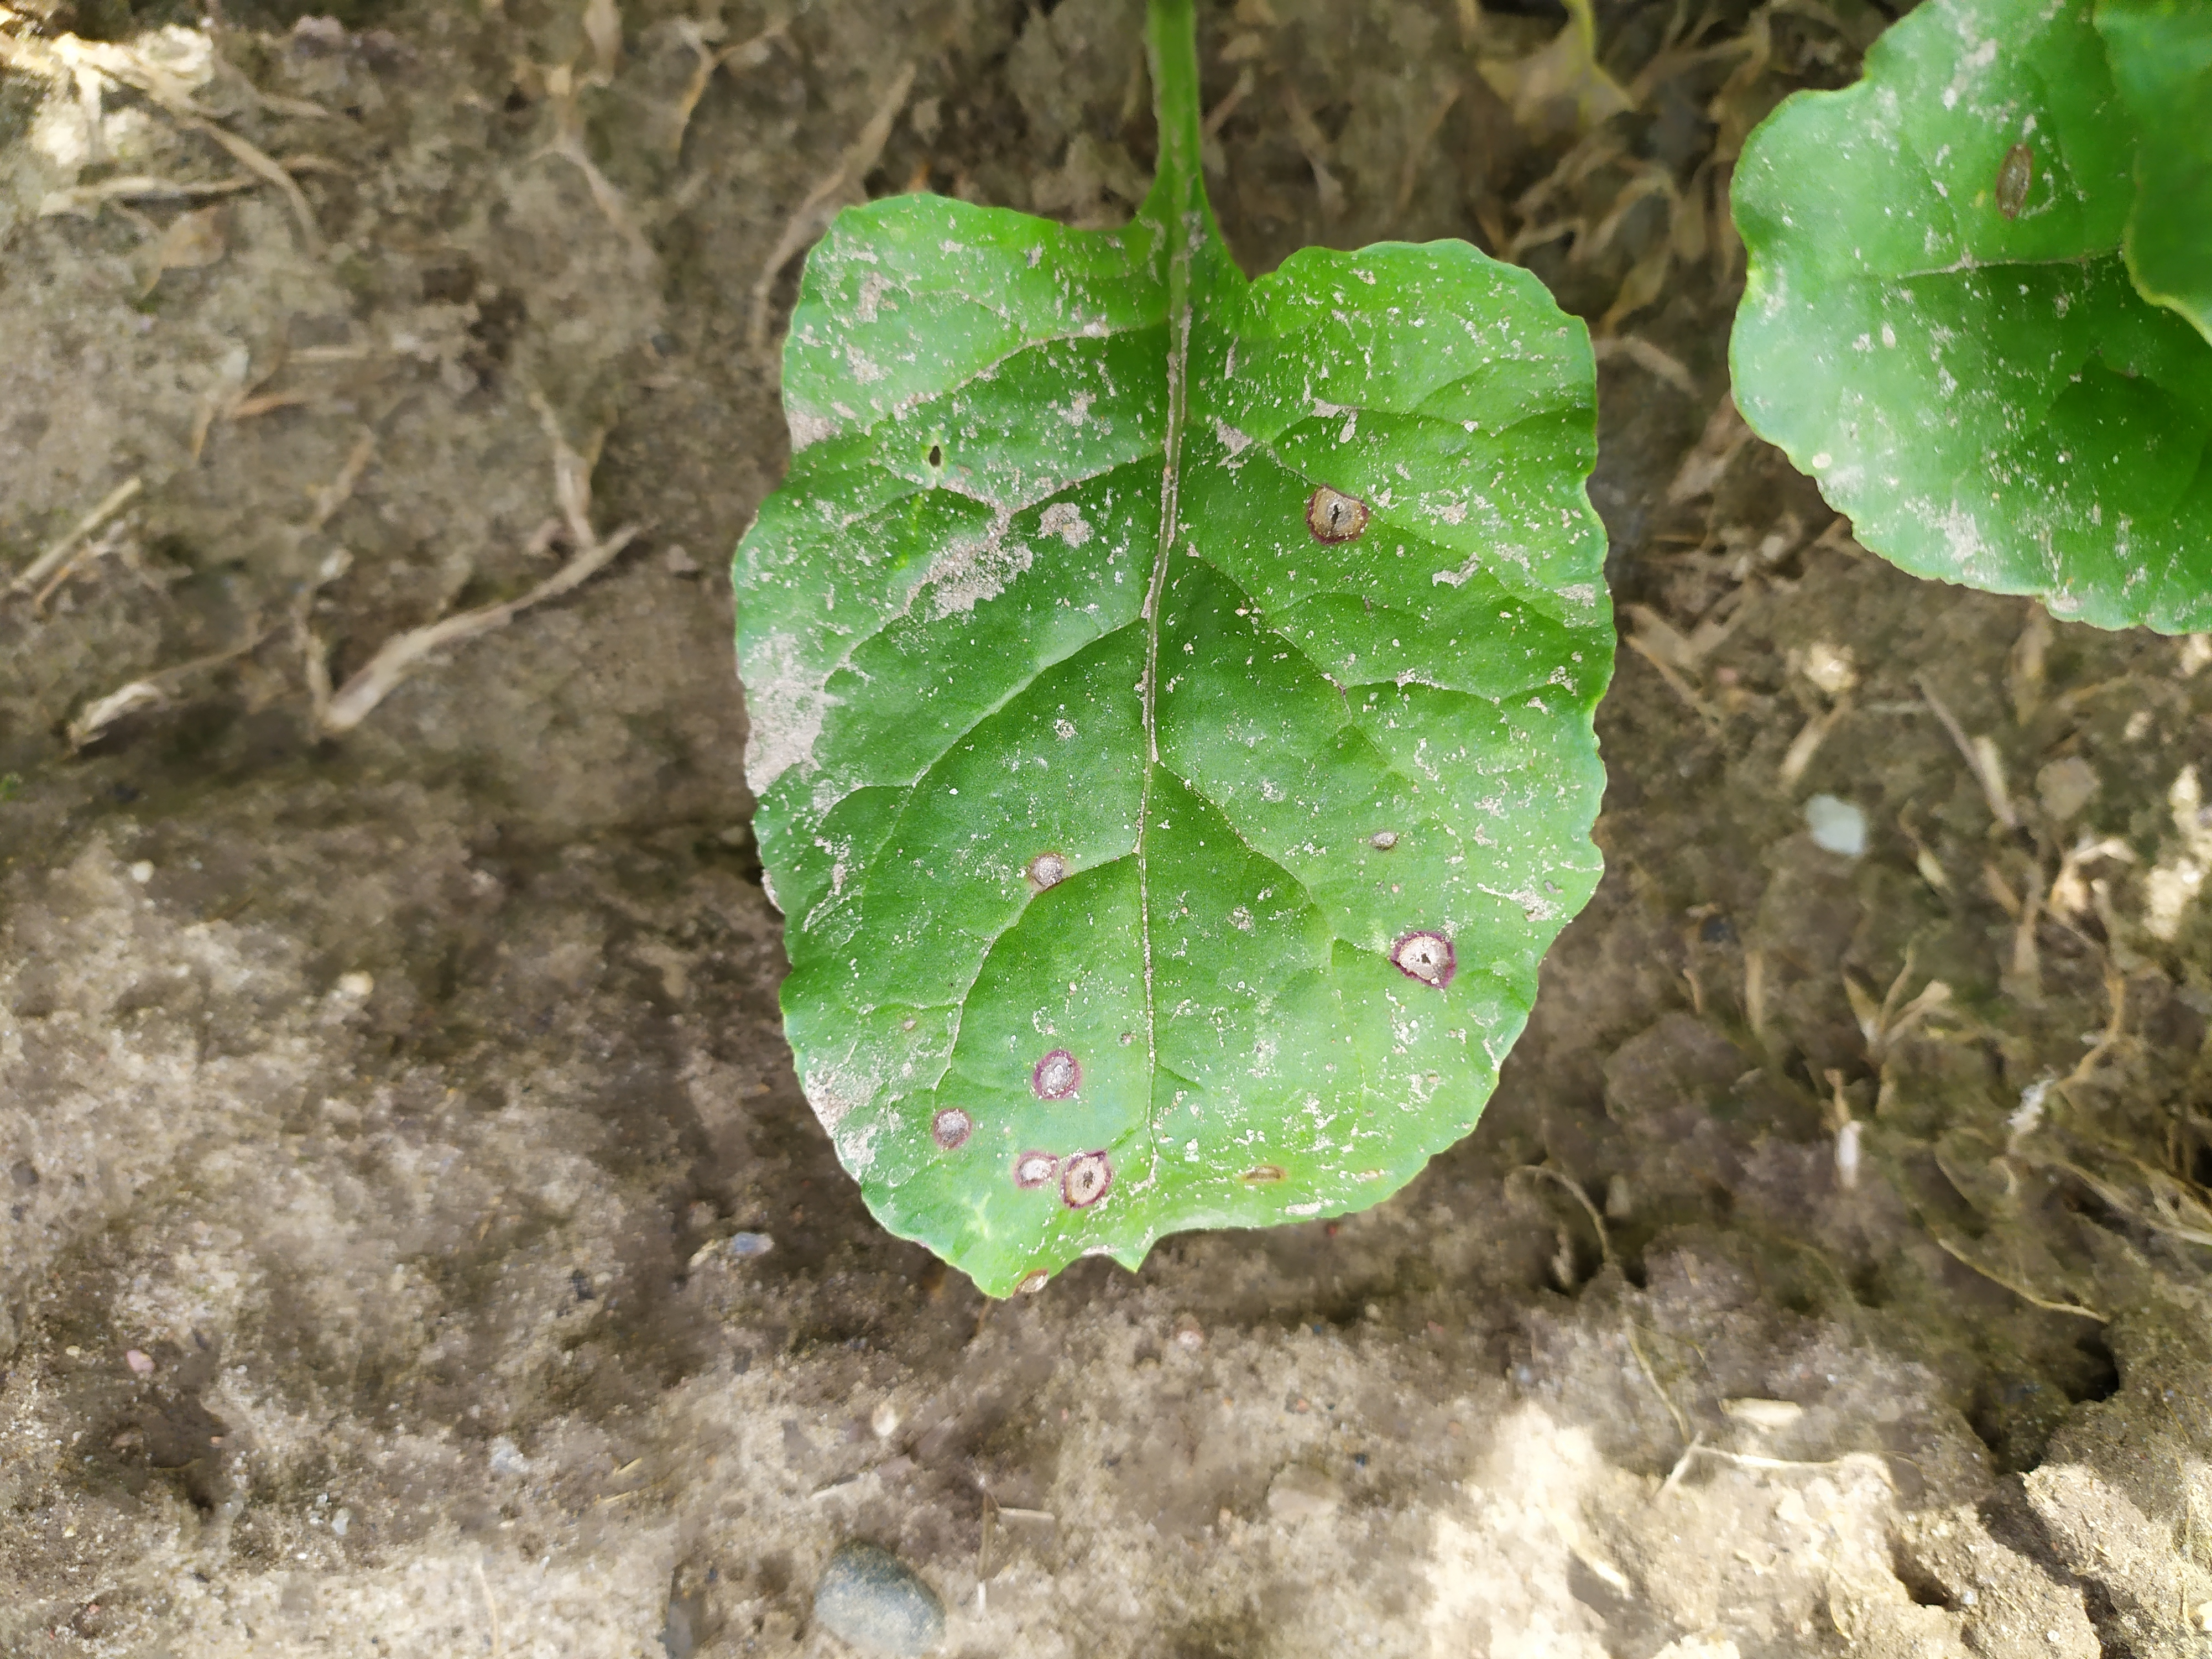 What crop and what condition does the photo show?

beet, cercospora
